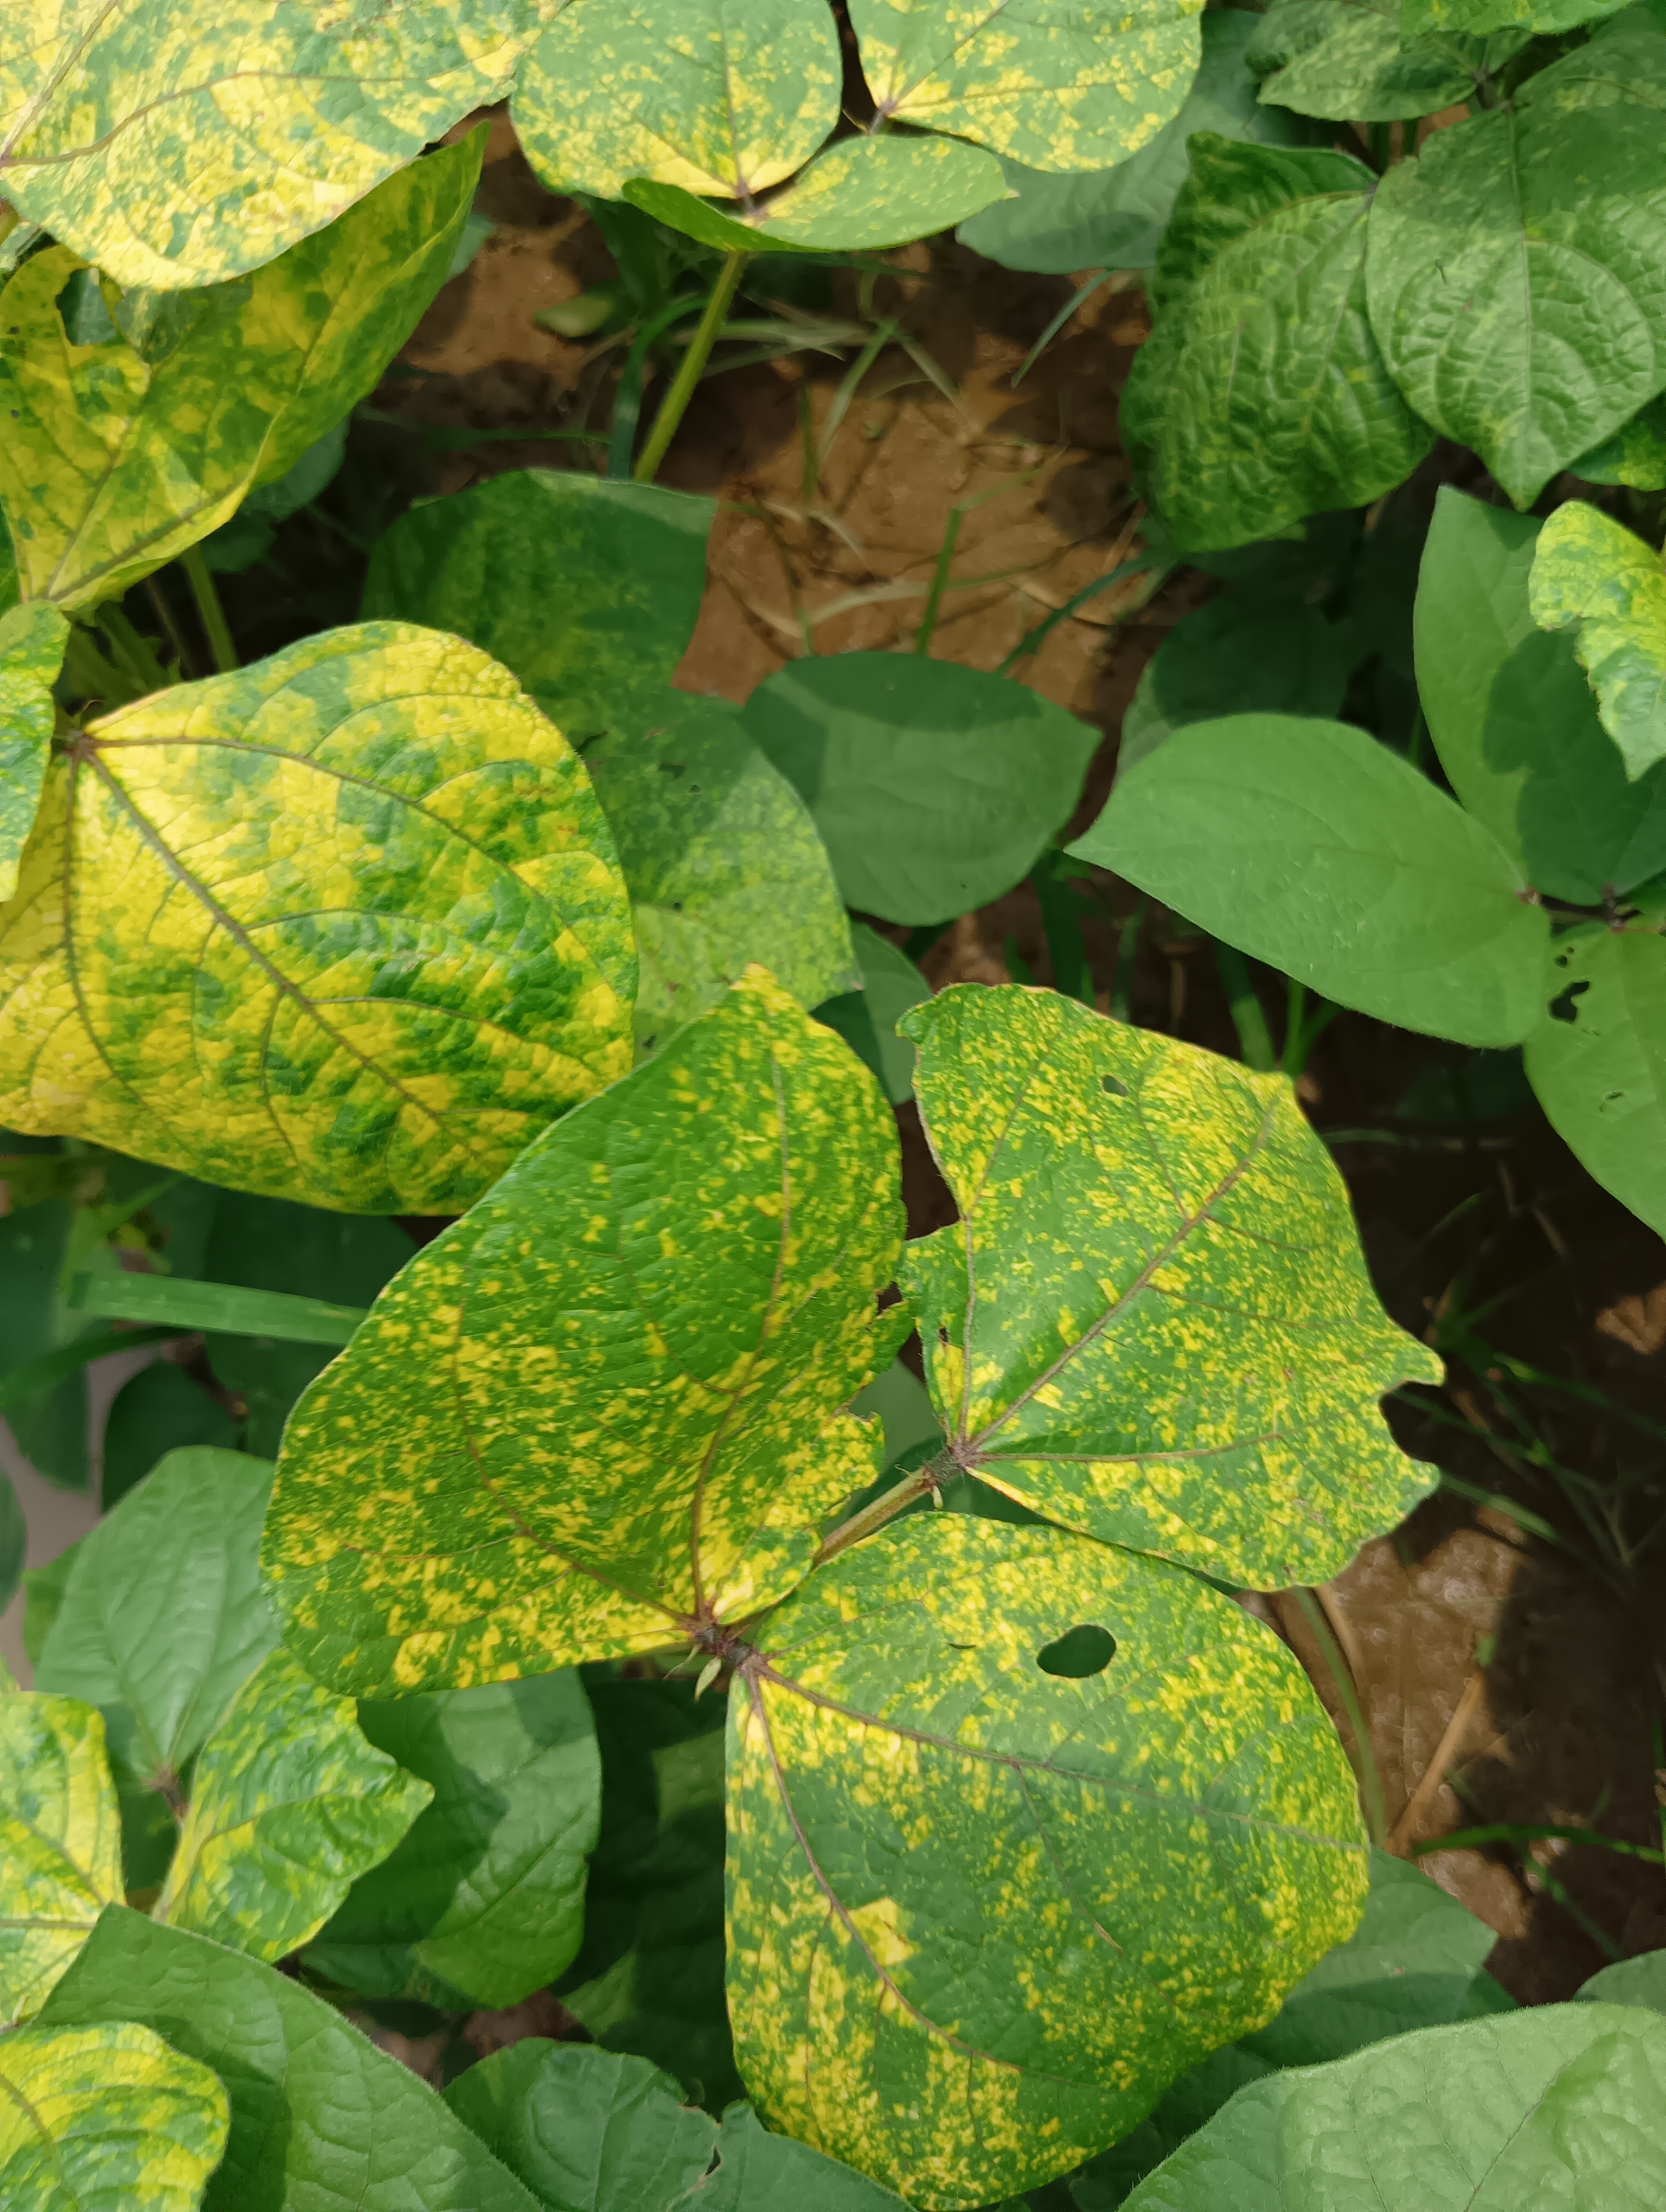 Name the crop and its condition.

mungbean, yellow mosaic
